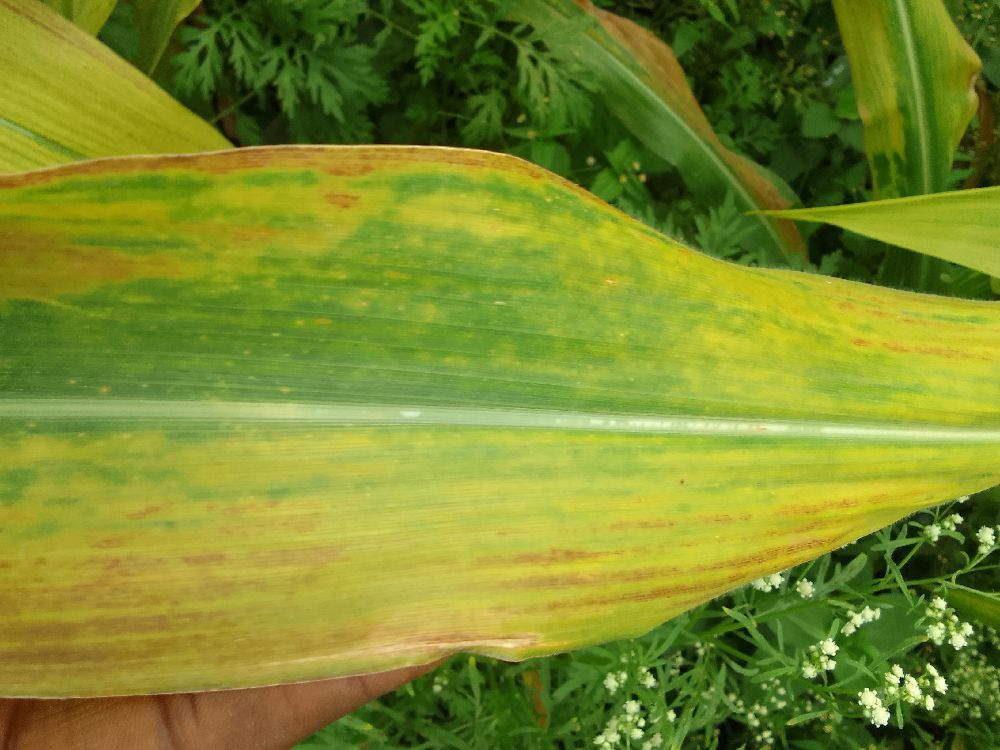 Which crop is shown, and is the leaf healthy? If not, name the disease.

maize, maize lethal necrosis
